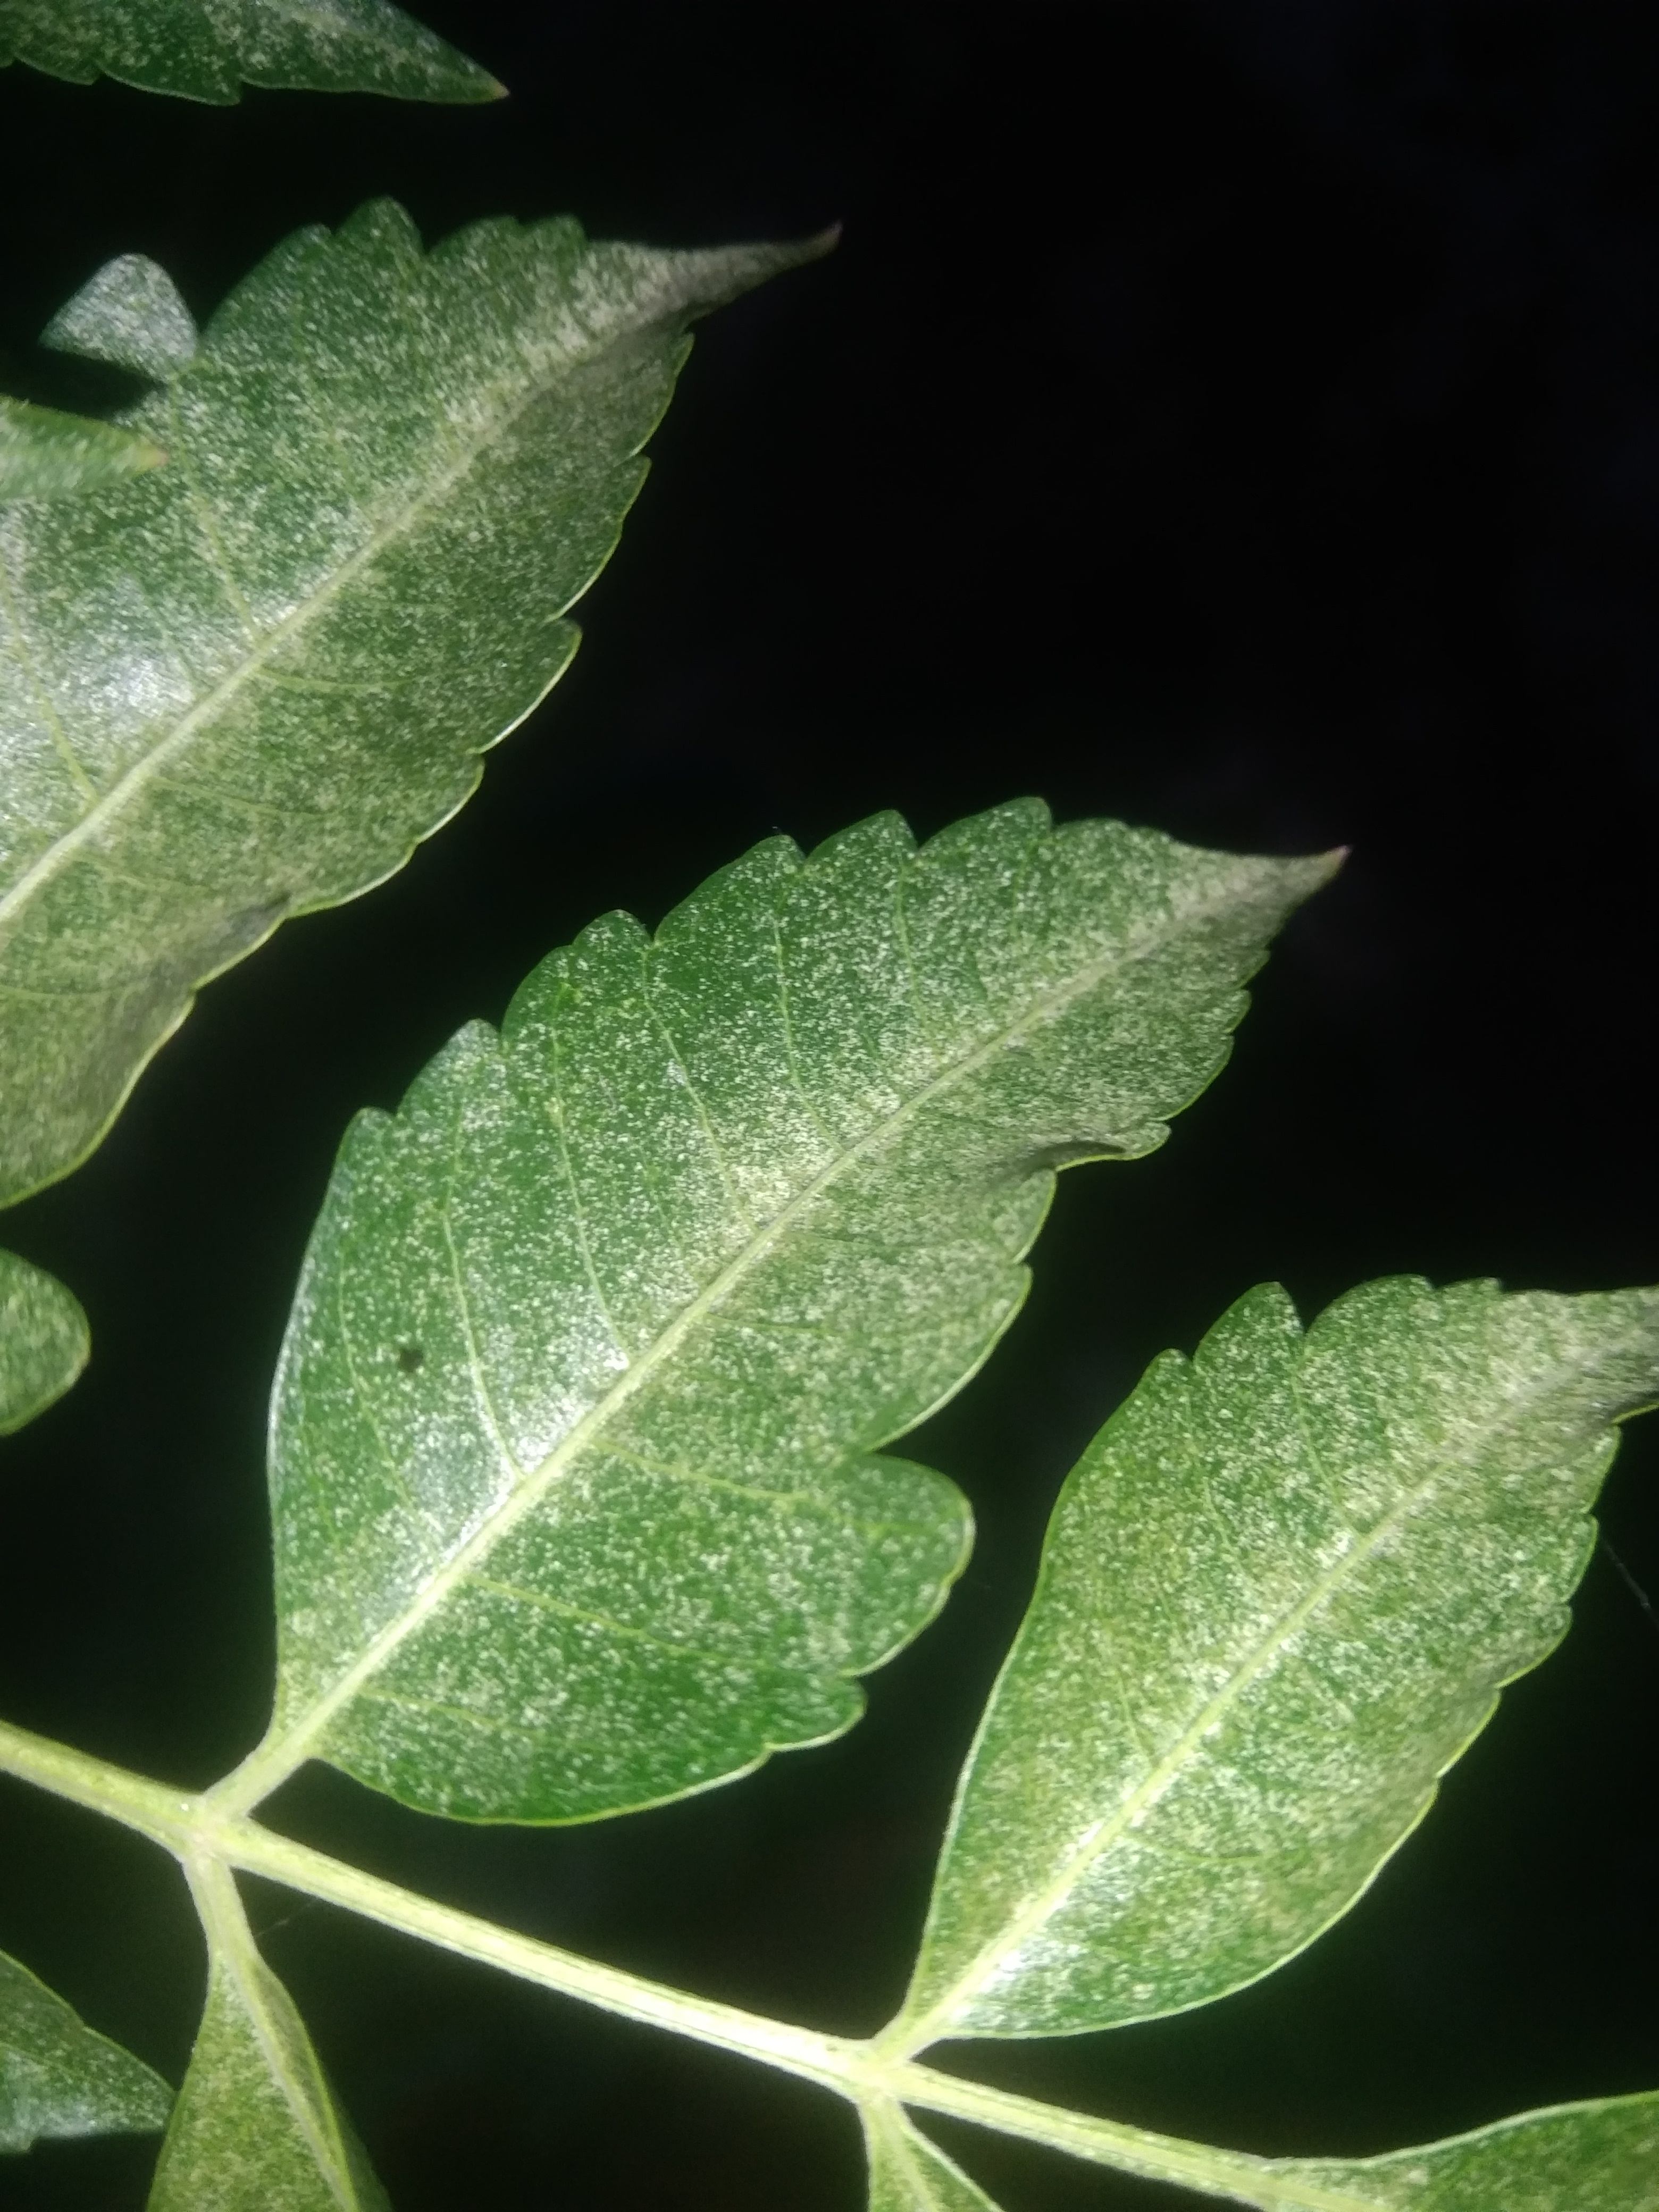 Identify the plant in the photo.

neem
